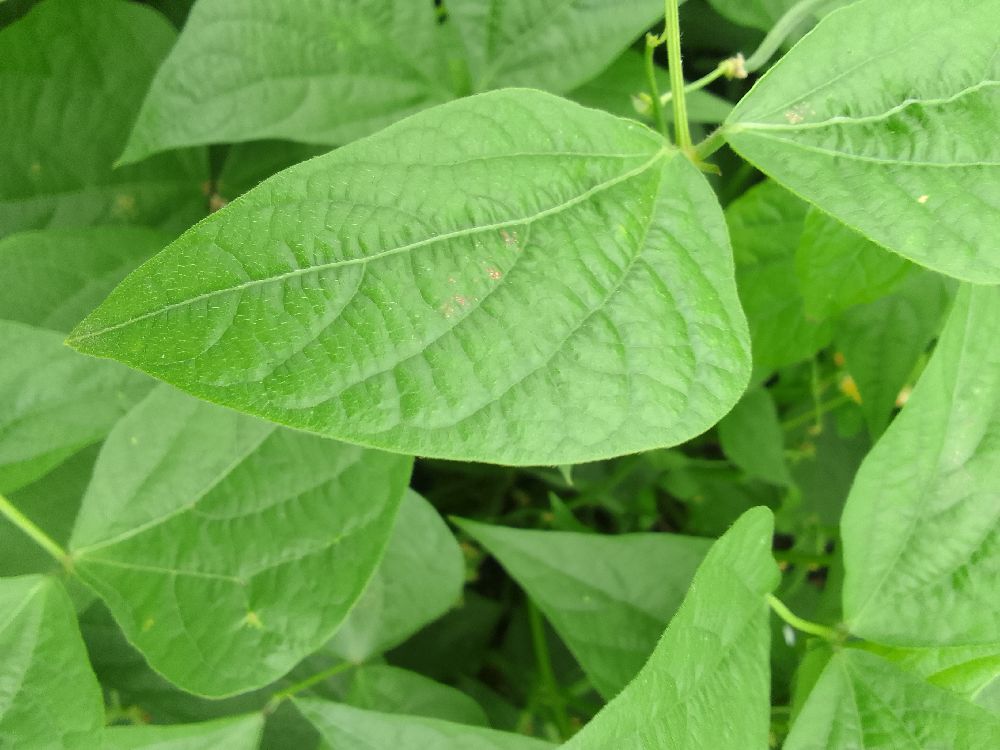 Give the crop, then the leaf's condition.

common bean, healthy
